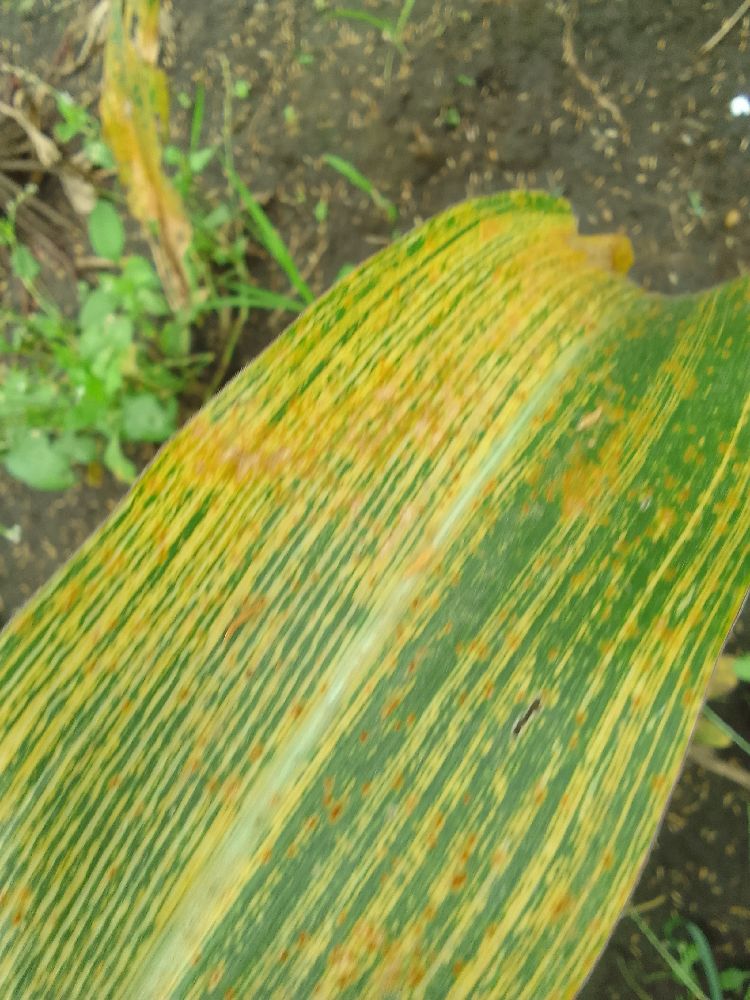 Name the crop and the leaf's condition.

maize, maize streak virus
